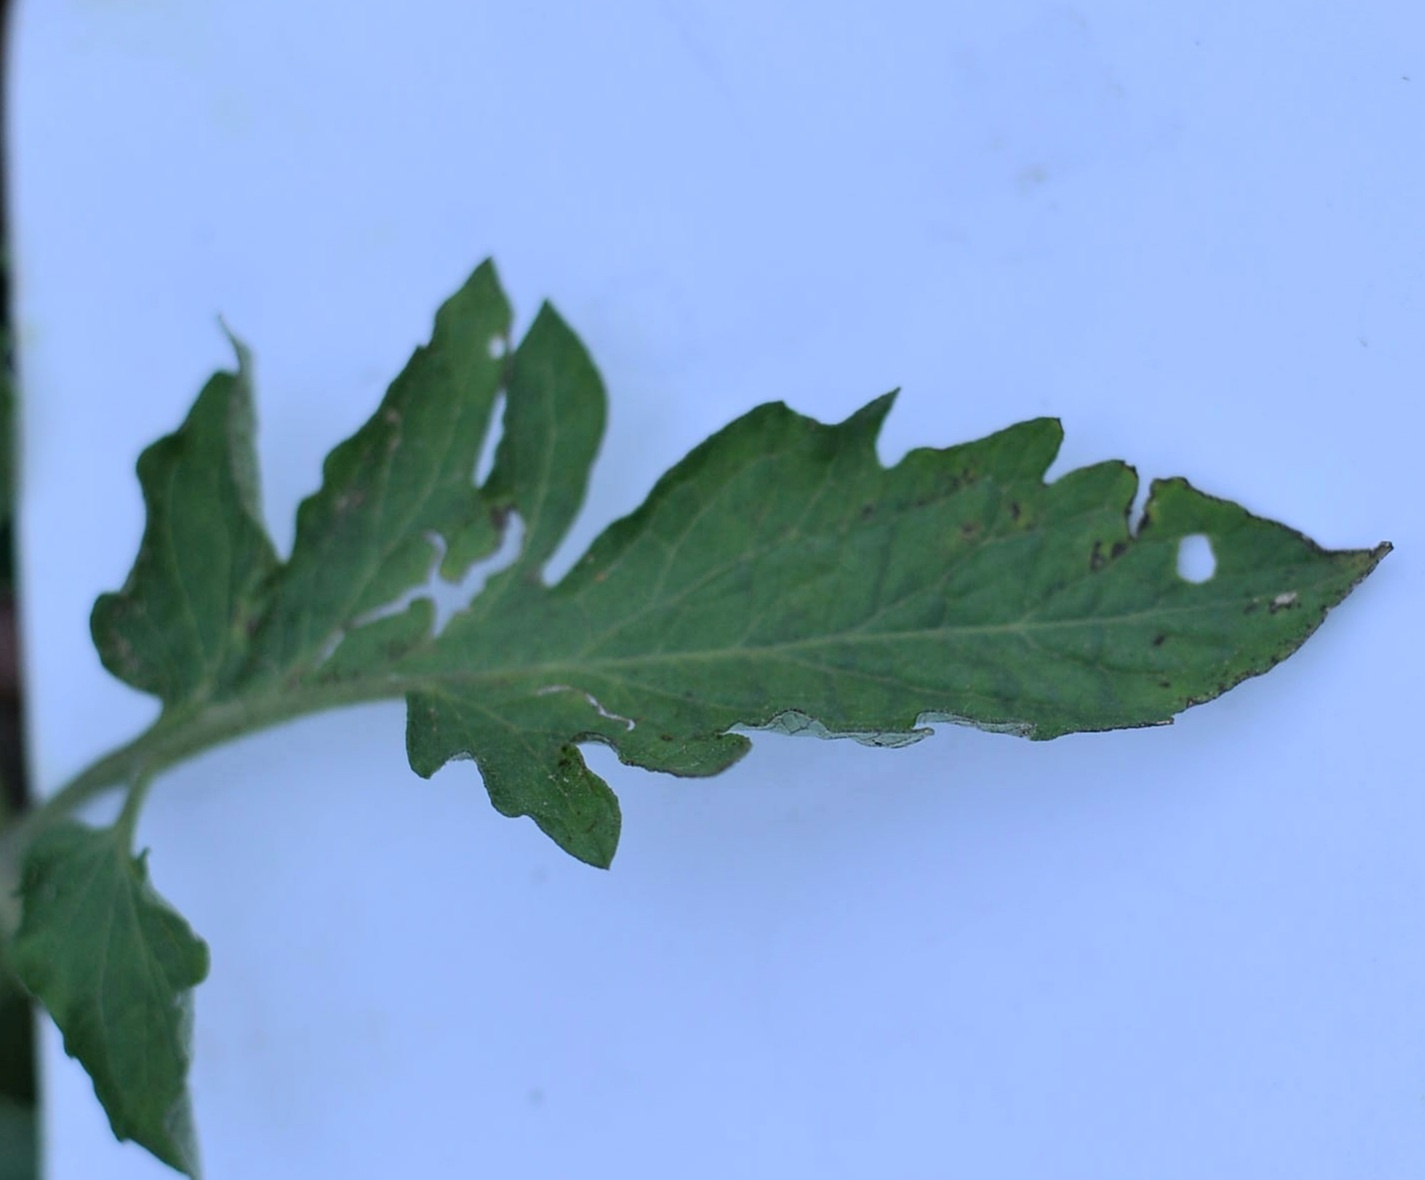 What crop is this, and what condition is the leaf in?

tomato, infected
